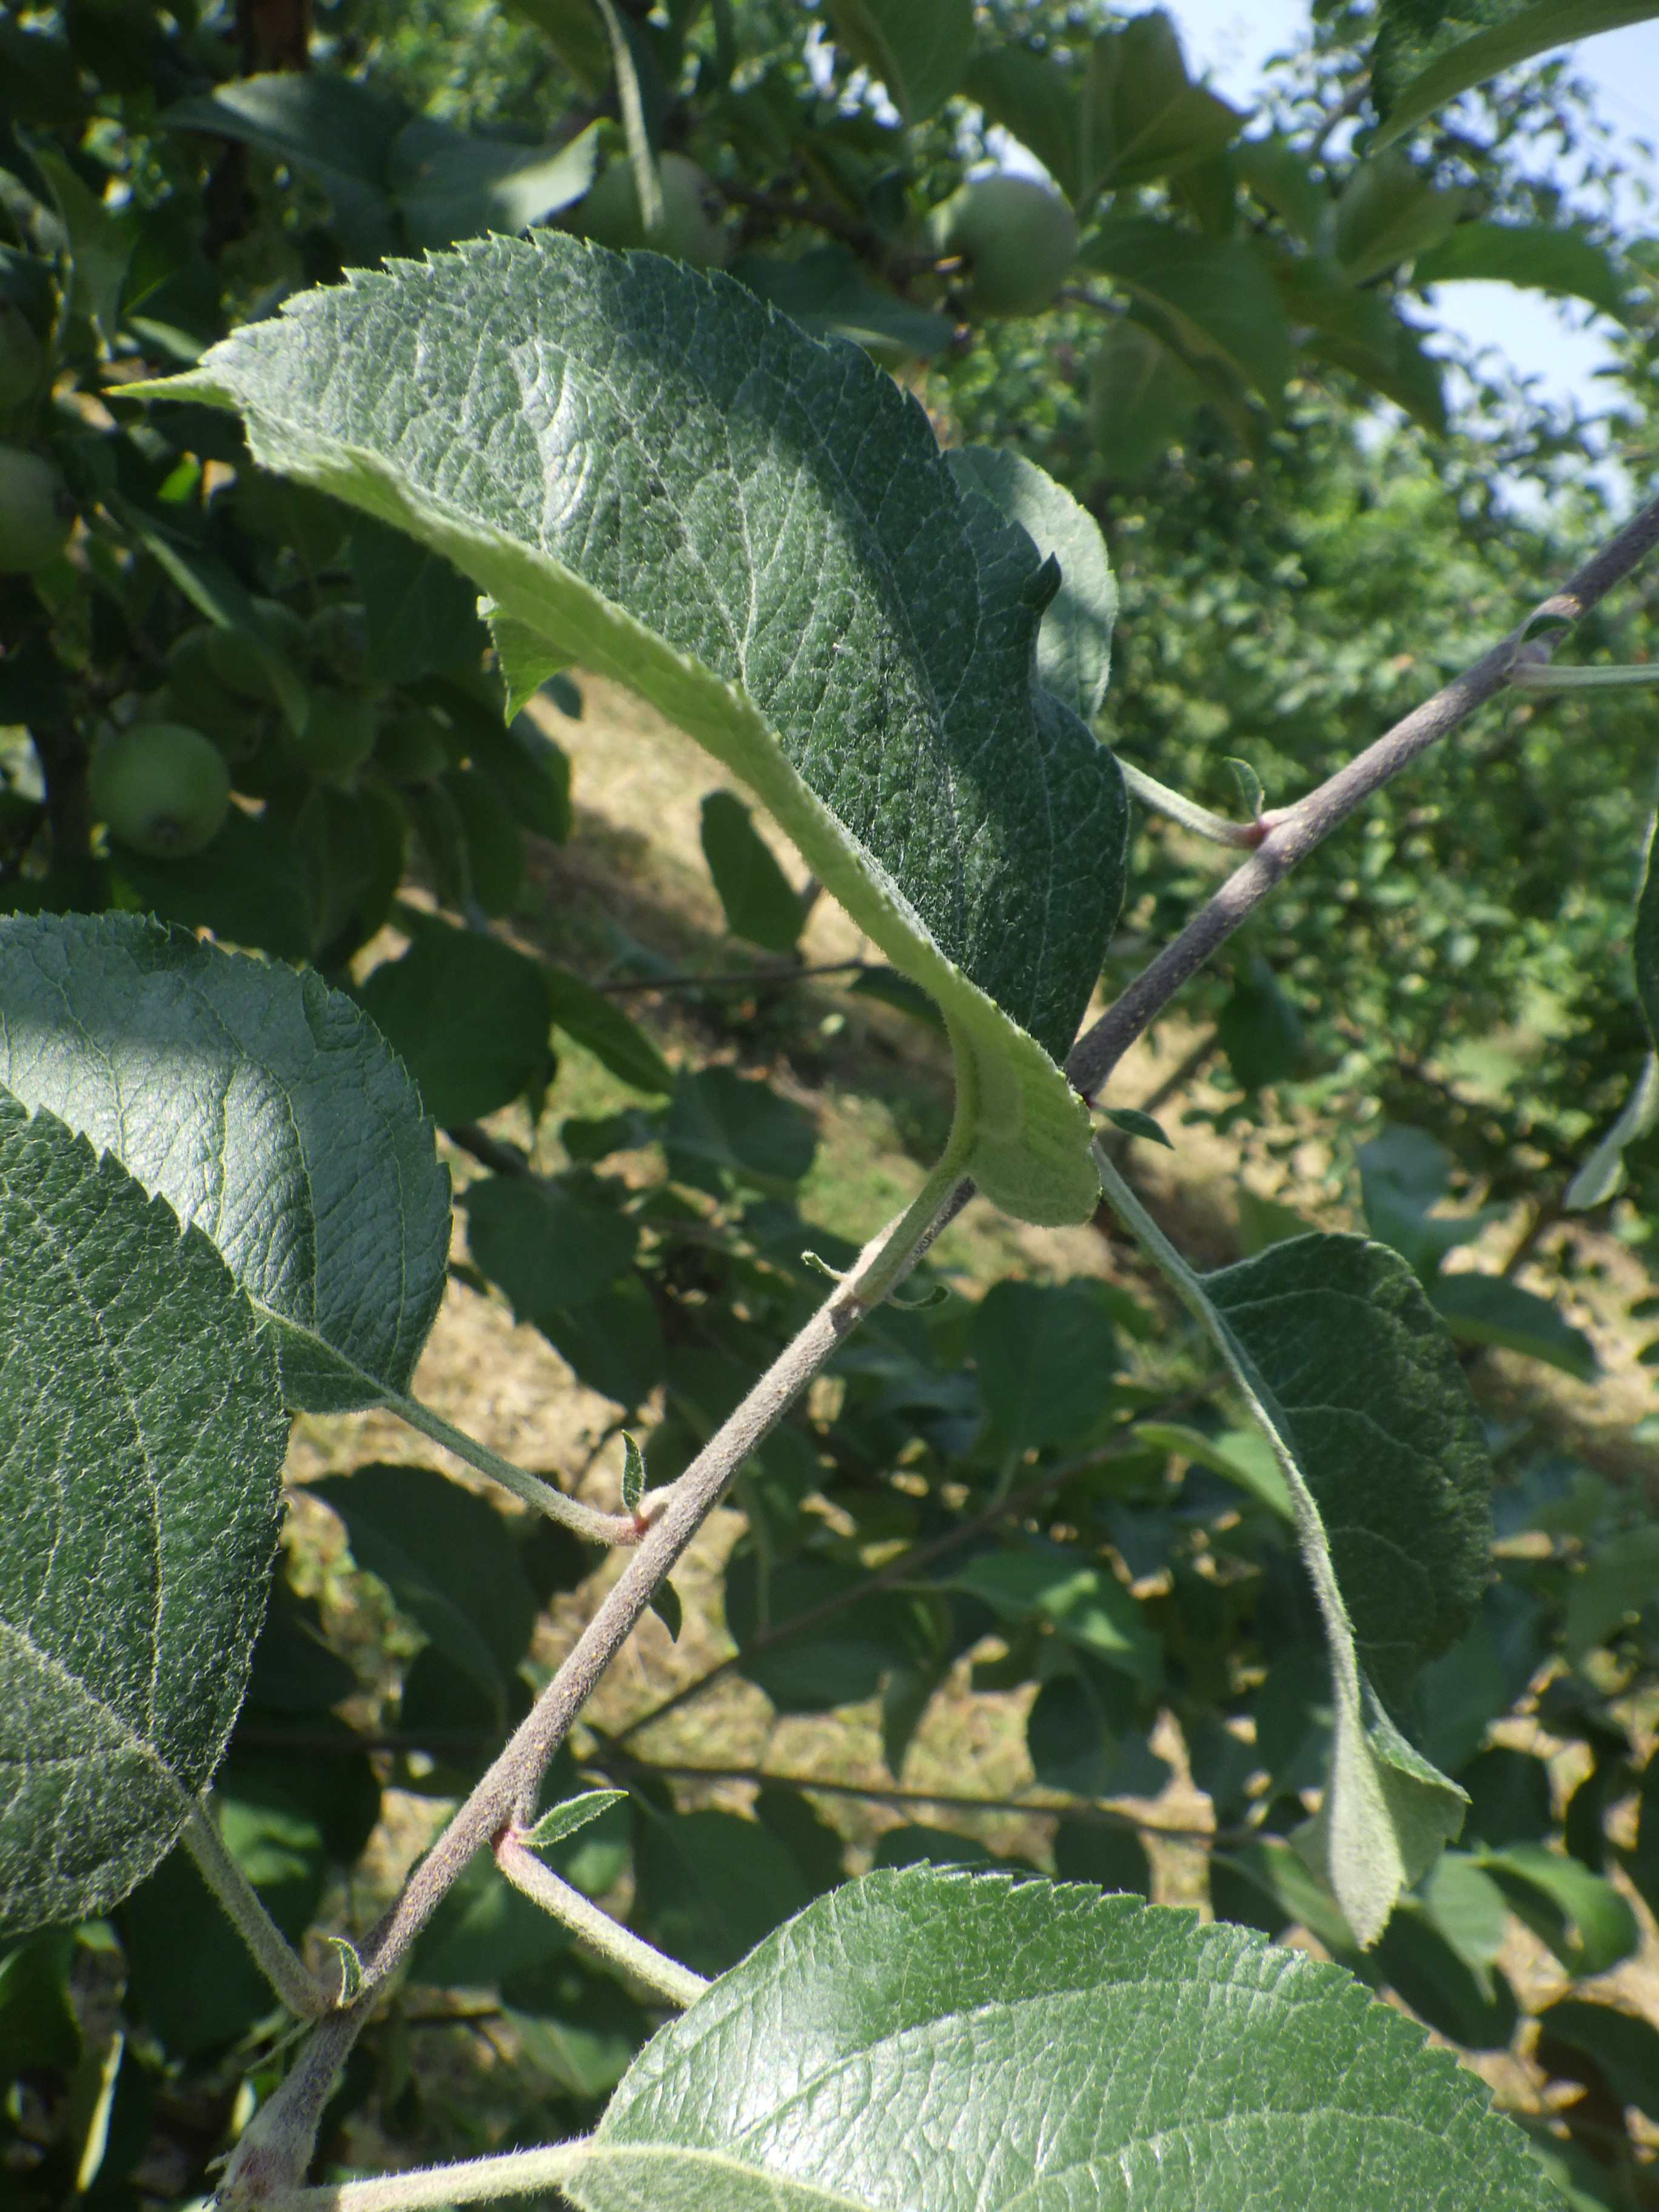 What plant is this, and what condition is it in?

apple, healthy
